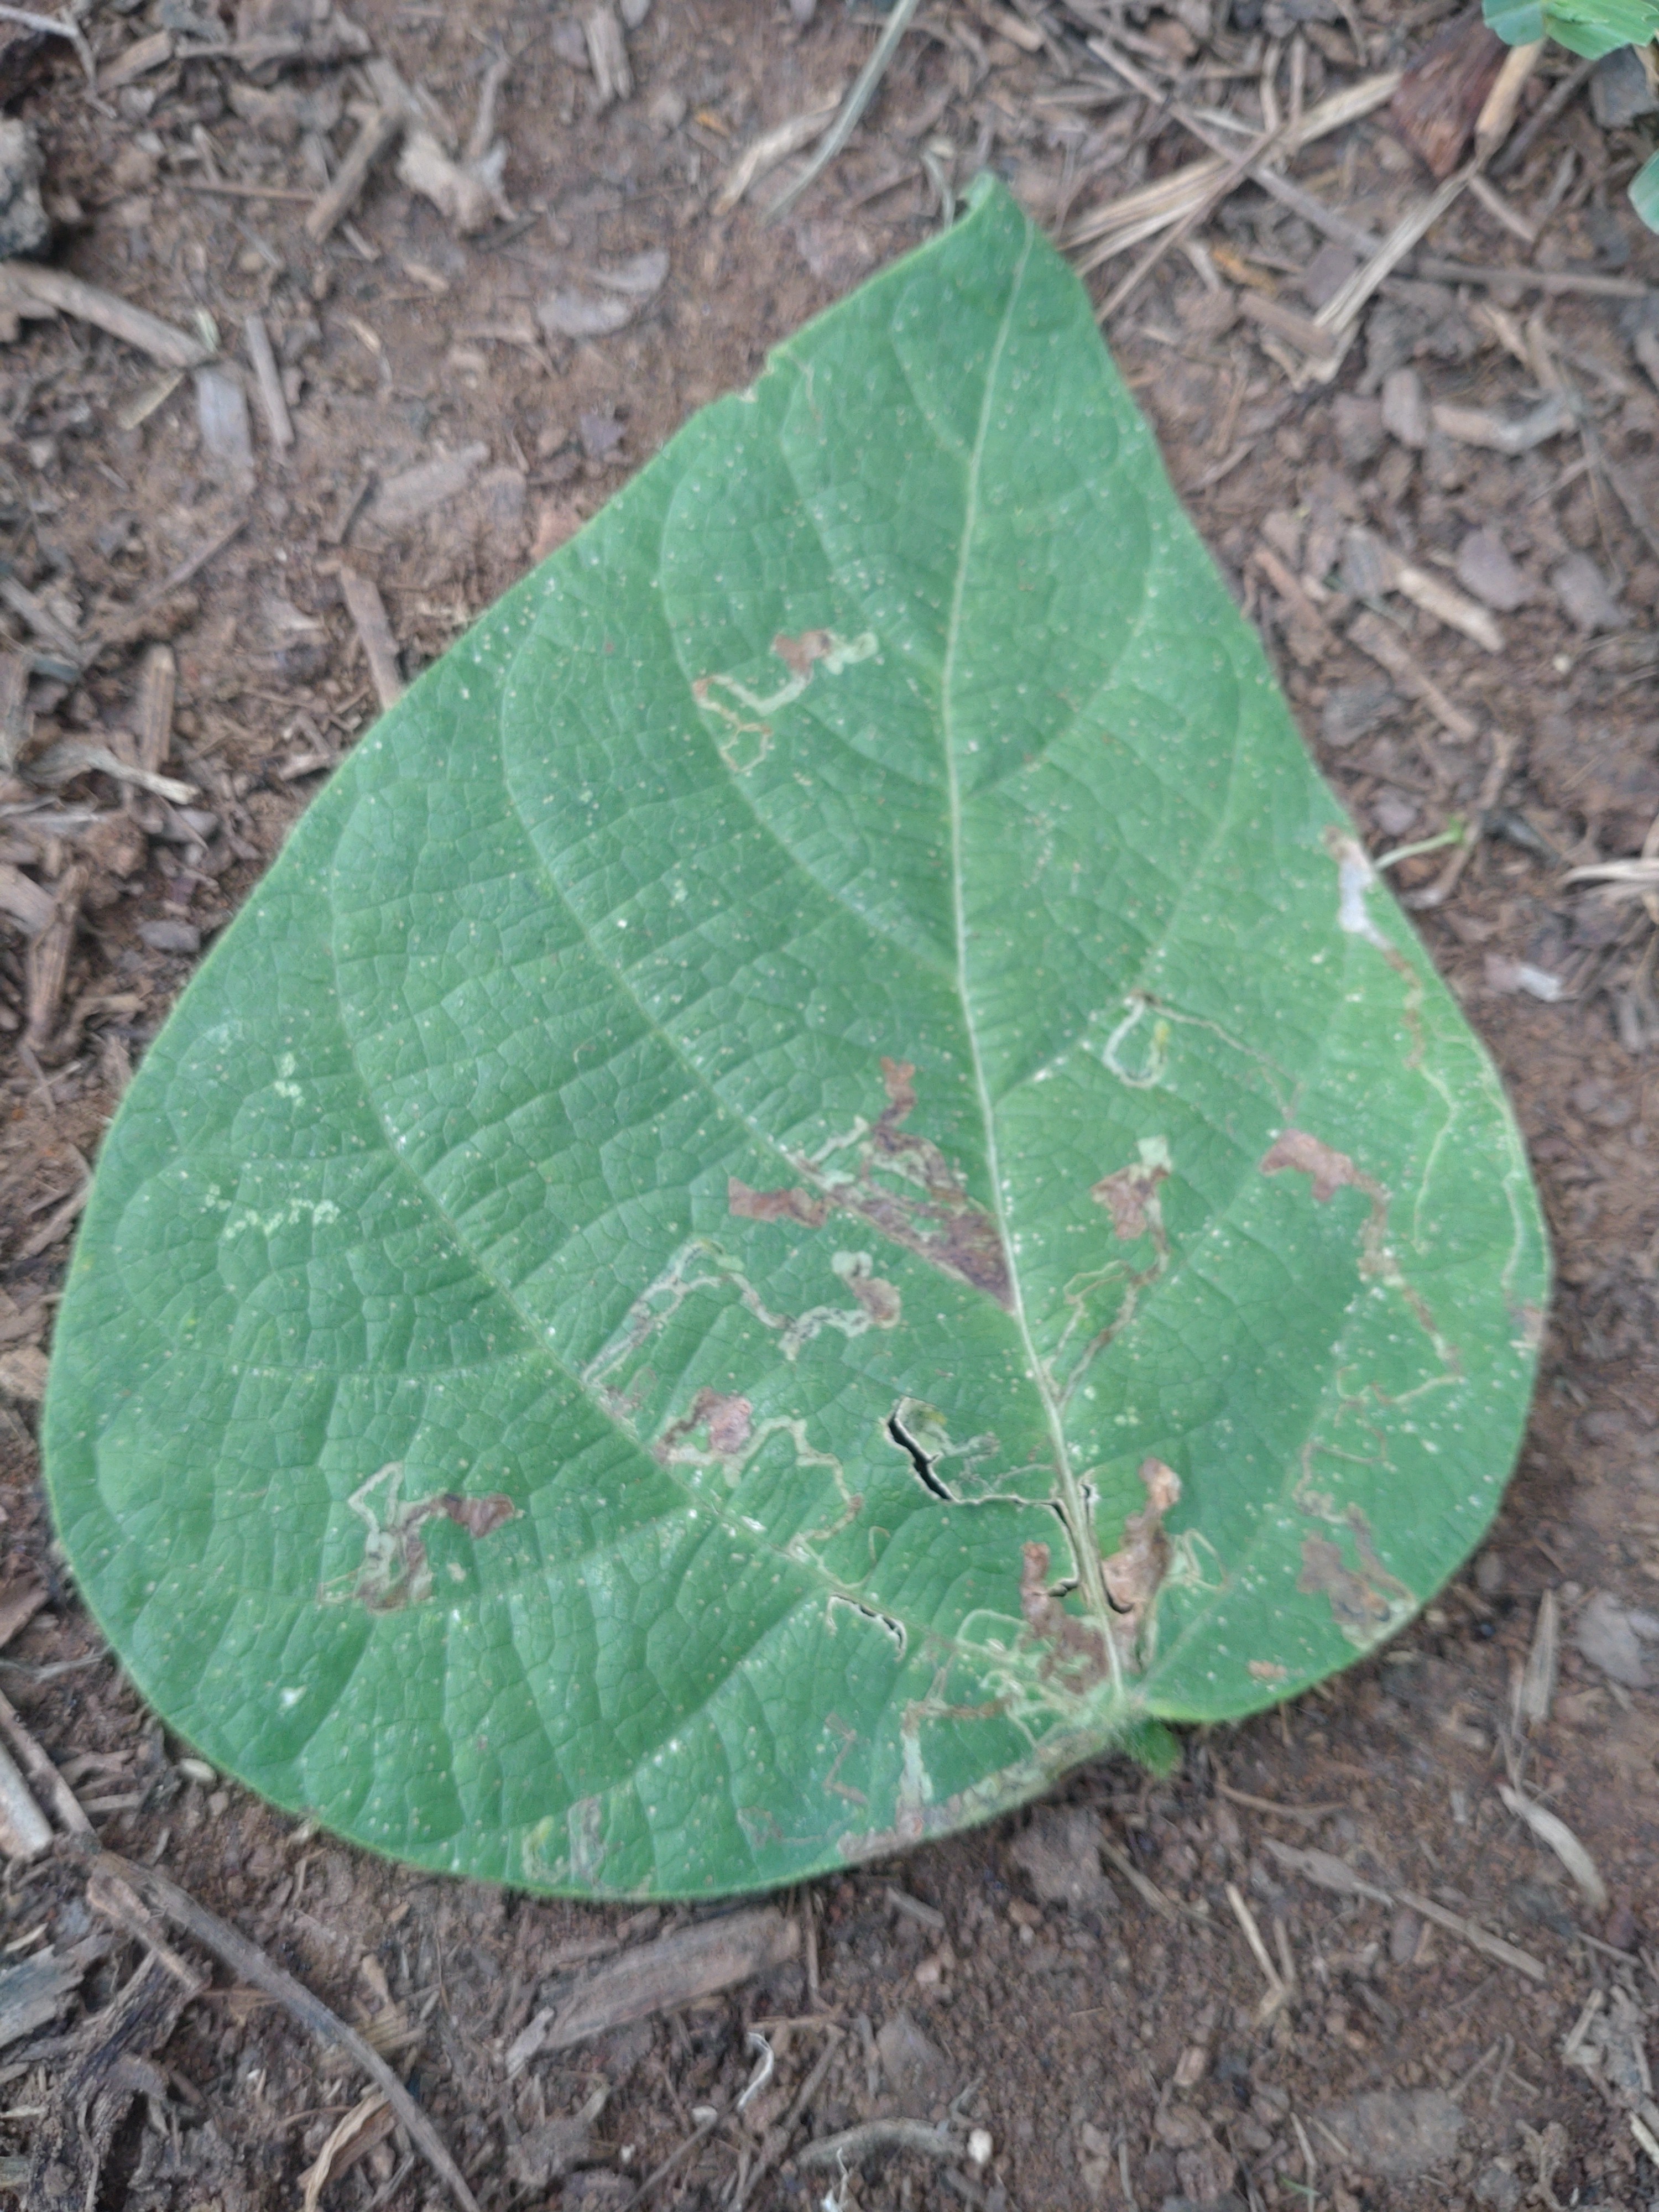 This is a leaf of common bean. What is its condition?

anthracnose
